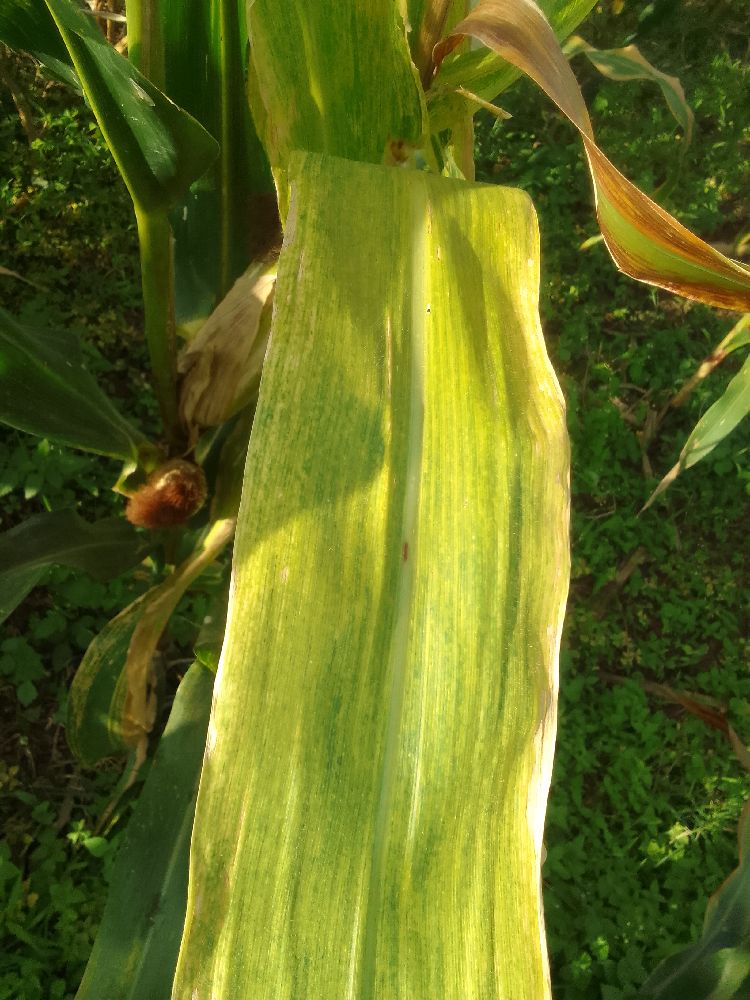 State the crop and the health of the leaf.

maize, maize lethal necrosis
